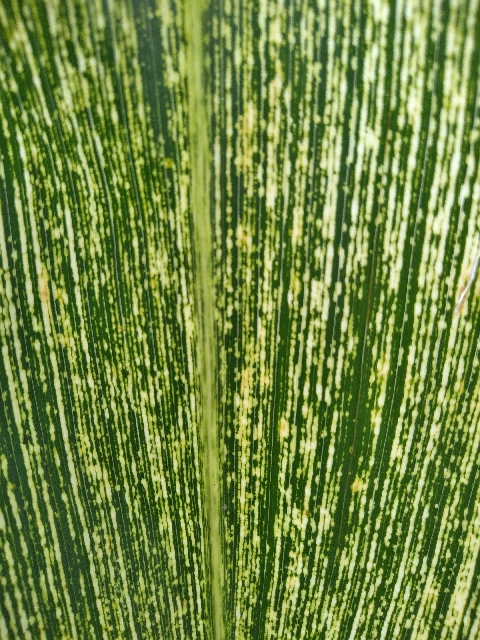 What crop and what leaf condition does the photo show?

maize, maize streak virus
